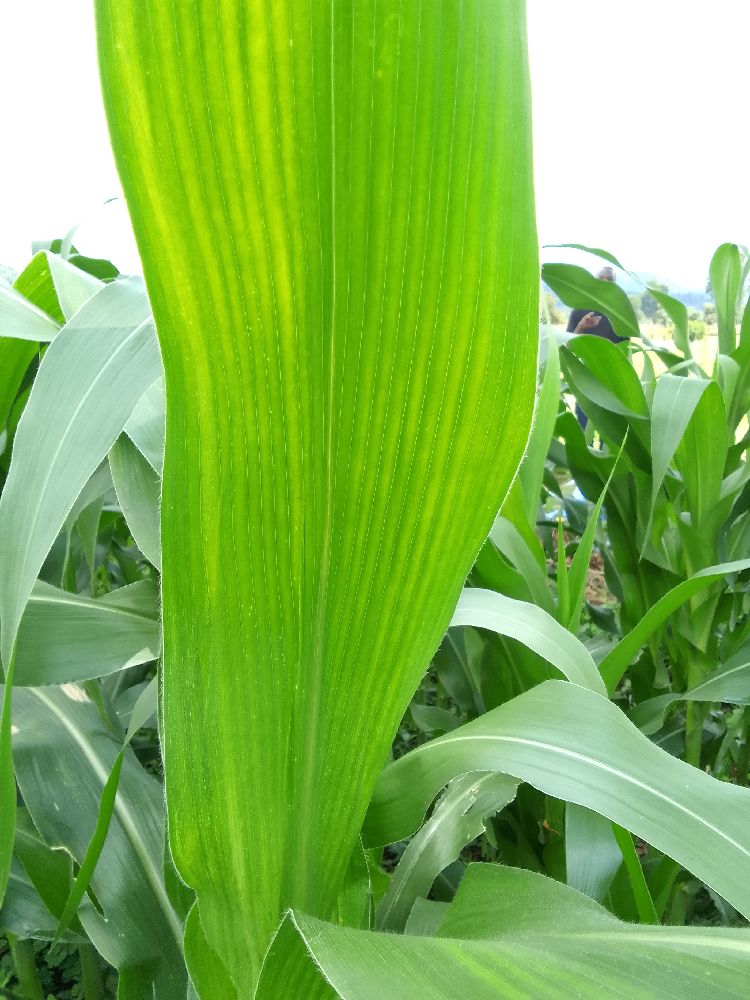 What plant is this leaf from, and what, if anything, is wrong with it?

maize, maize lethal necrosis
